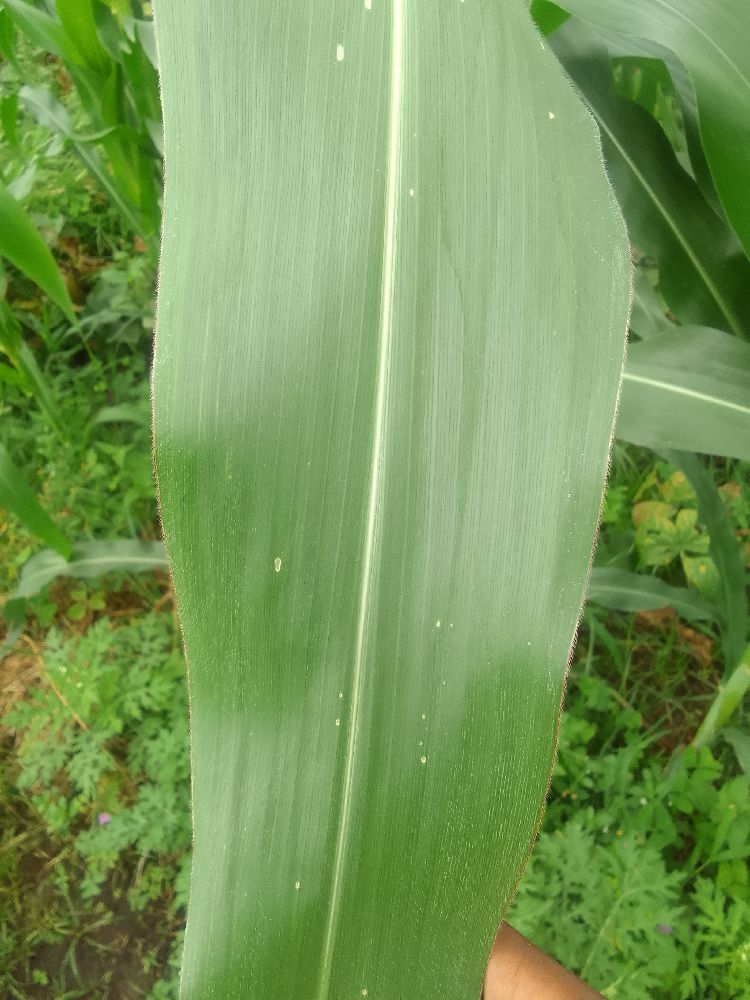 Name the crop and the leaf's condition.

maize, healthy
